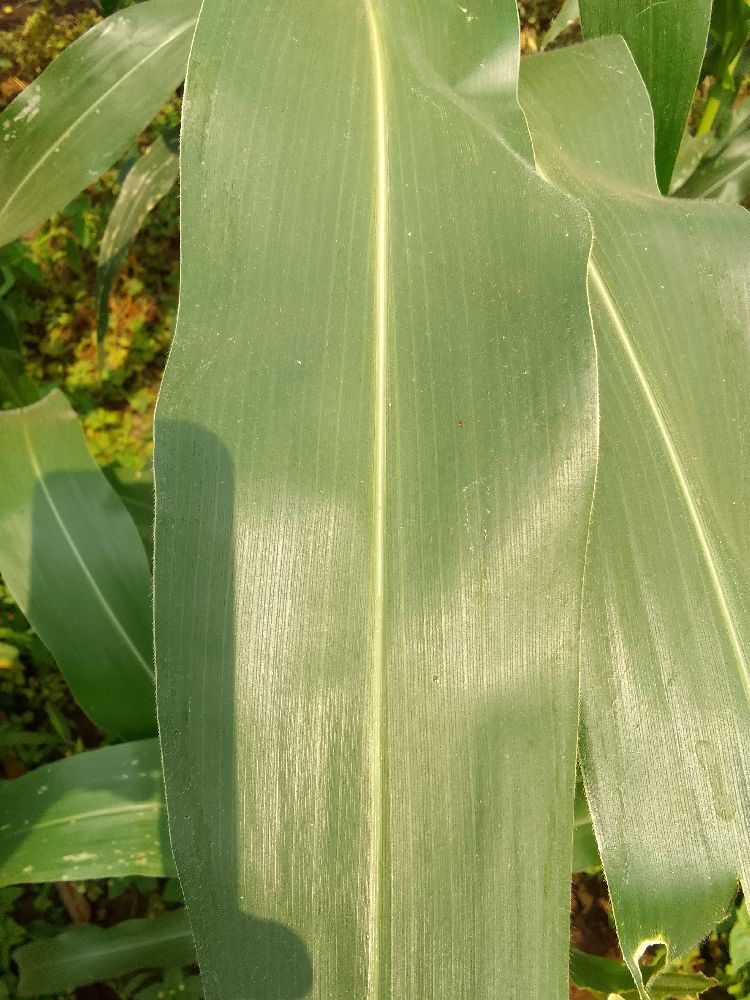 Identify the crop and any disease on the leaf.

maize, healthy
